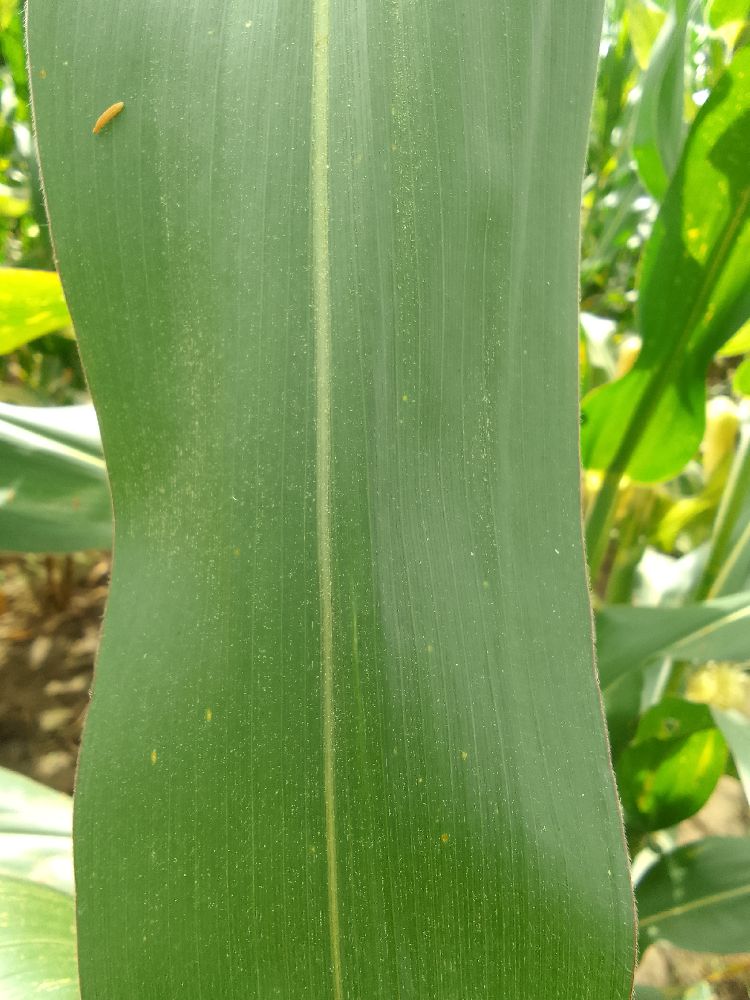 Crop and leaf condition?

maize, healthy
